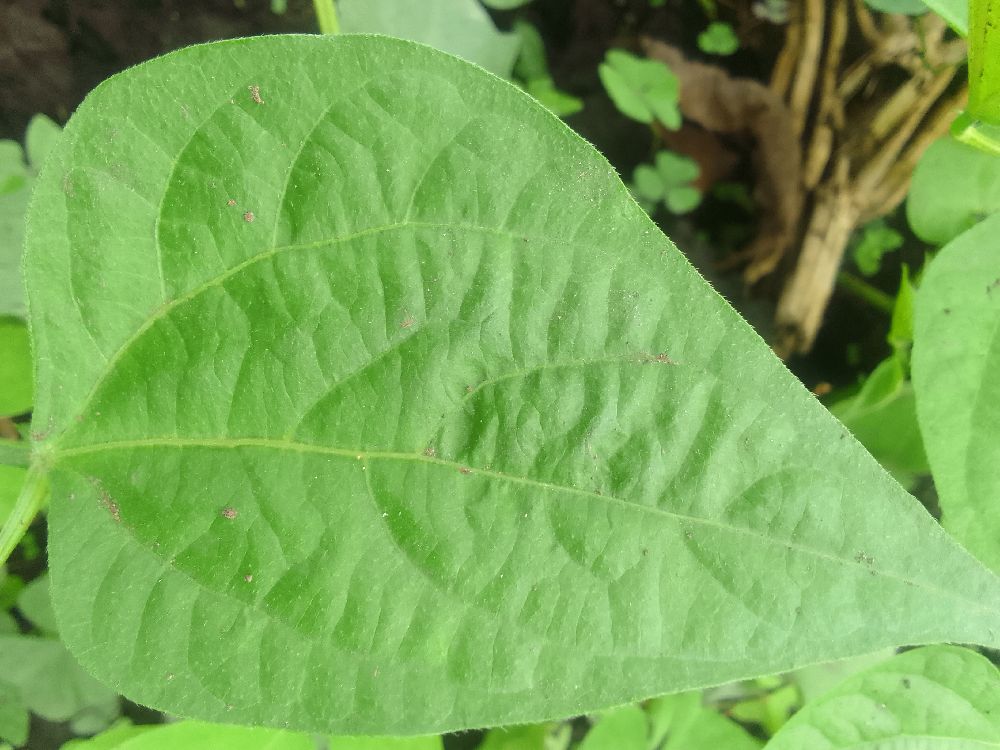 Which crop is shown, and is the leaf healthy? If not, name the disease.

common bean, healthy
